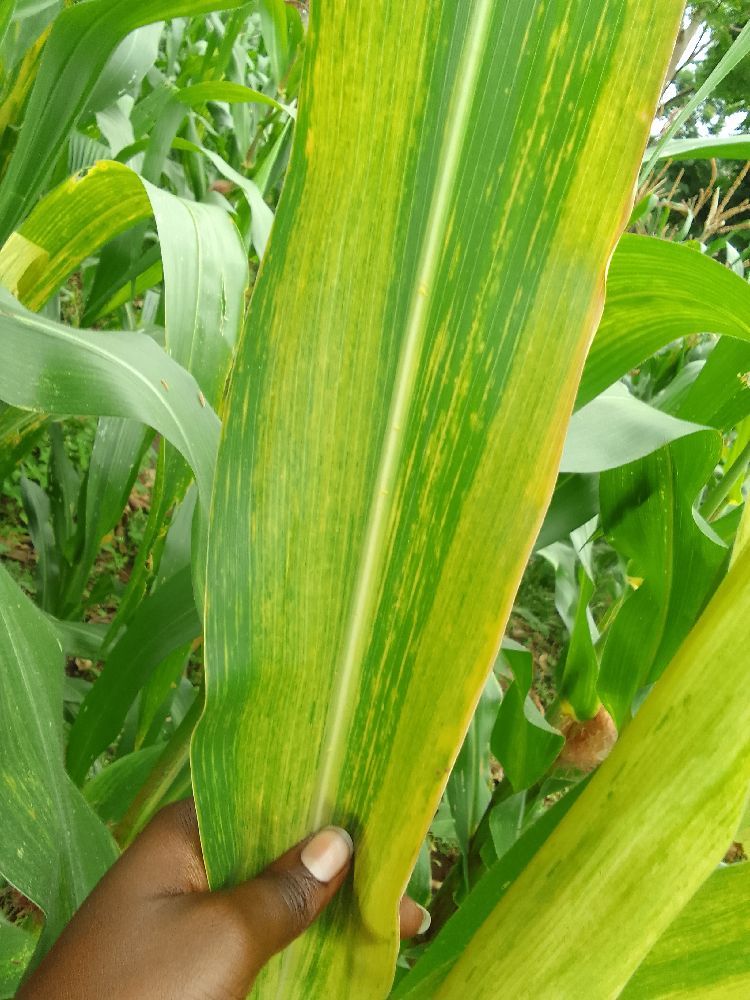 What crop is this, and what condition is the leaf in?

maize, maize lethal necrosis
